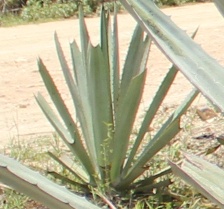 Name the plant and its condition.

agave, small
